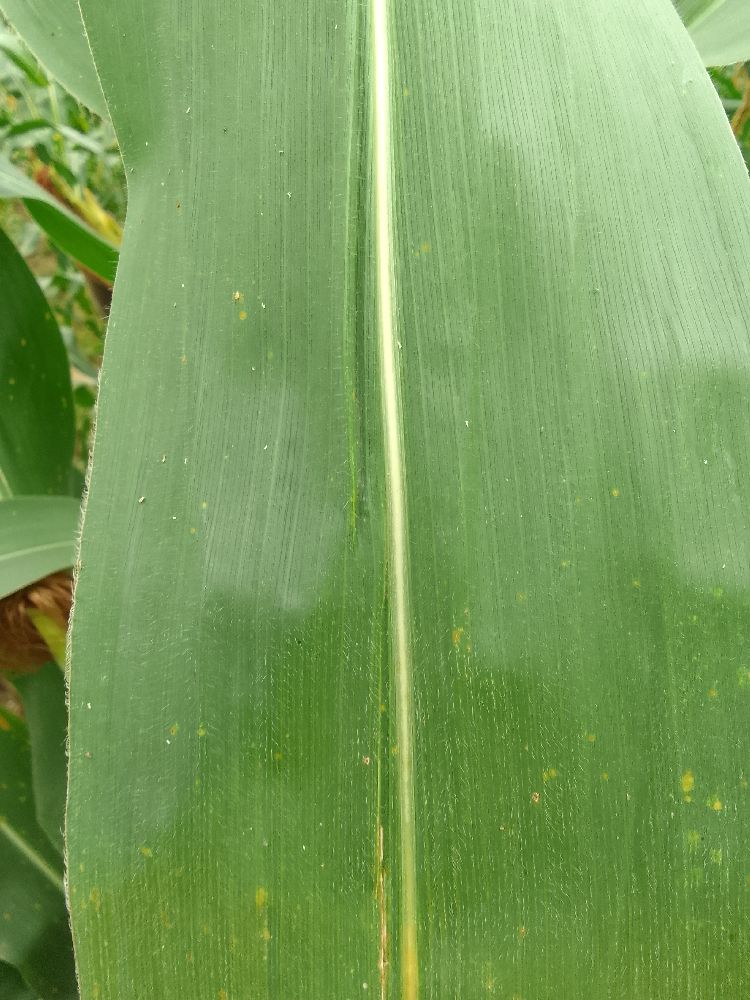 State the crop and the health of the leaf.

maize, healthy
